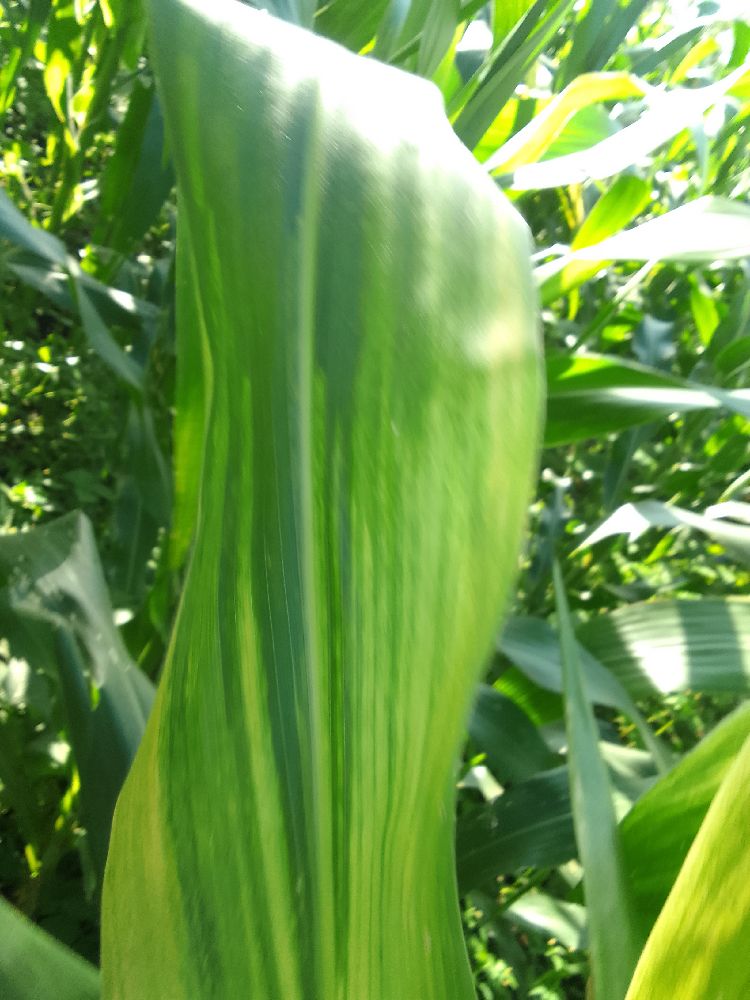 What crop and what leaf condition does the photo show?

maize, maize lethal necrosis
